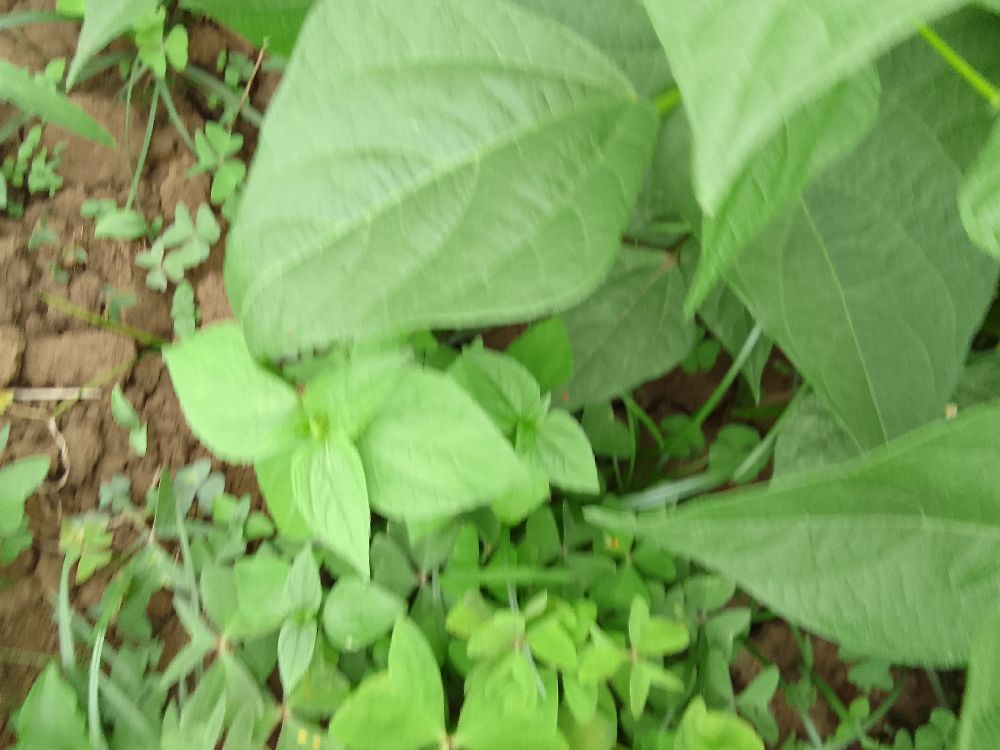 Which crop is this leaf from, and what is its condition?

common bean, healthy
